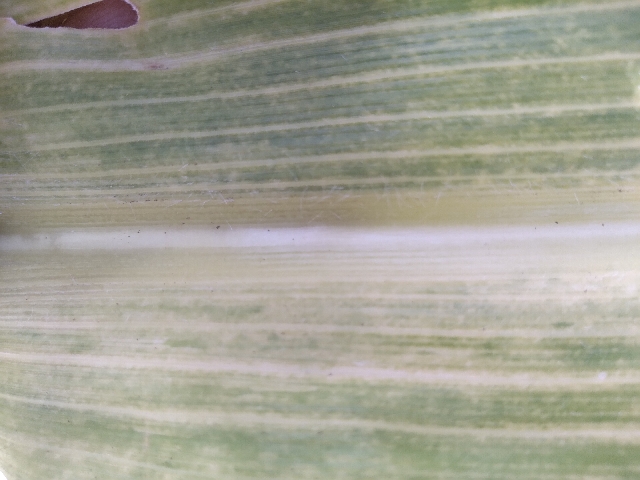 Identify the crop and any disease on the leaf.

maize, maize lethal necrosis
